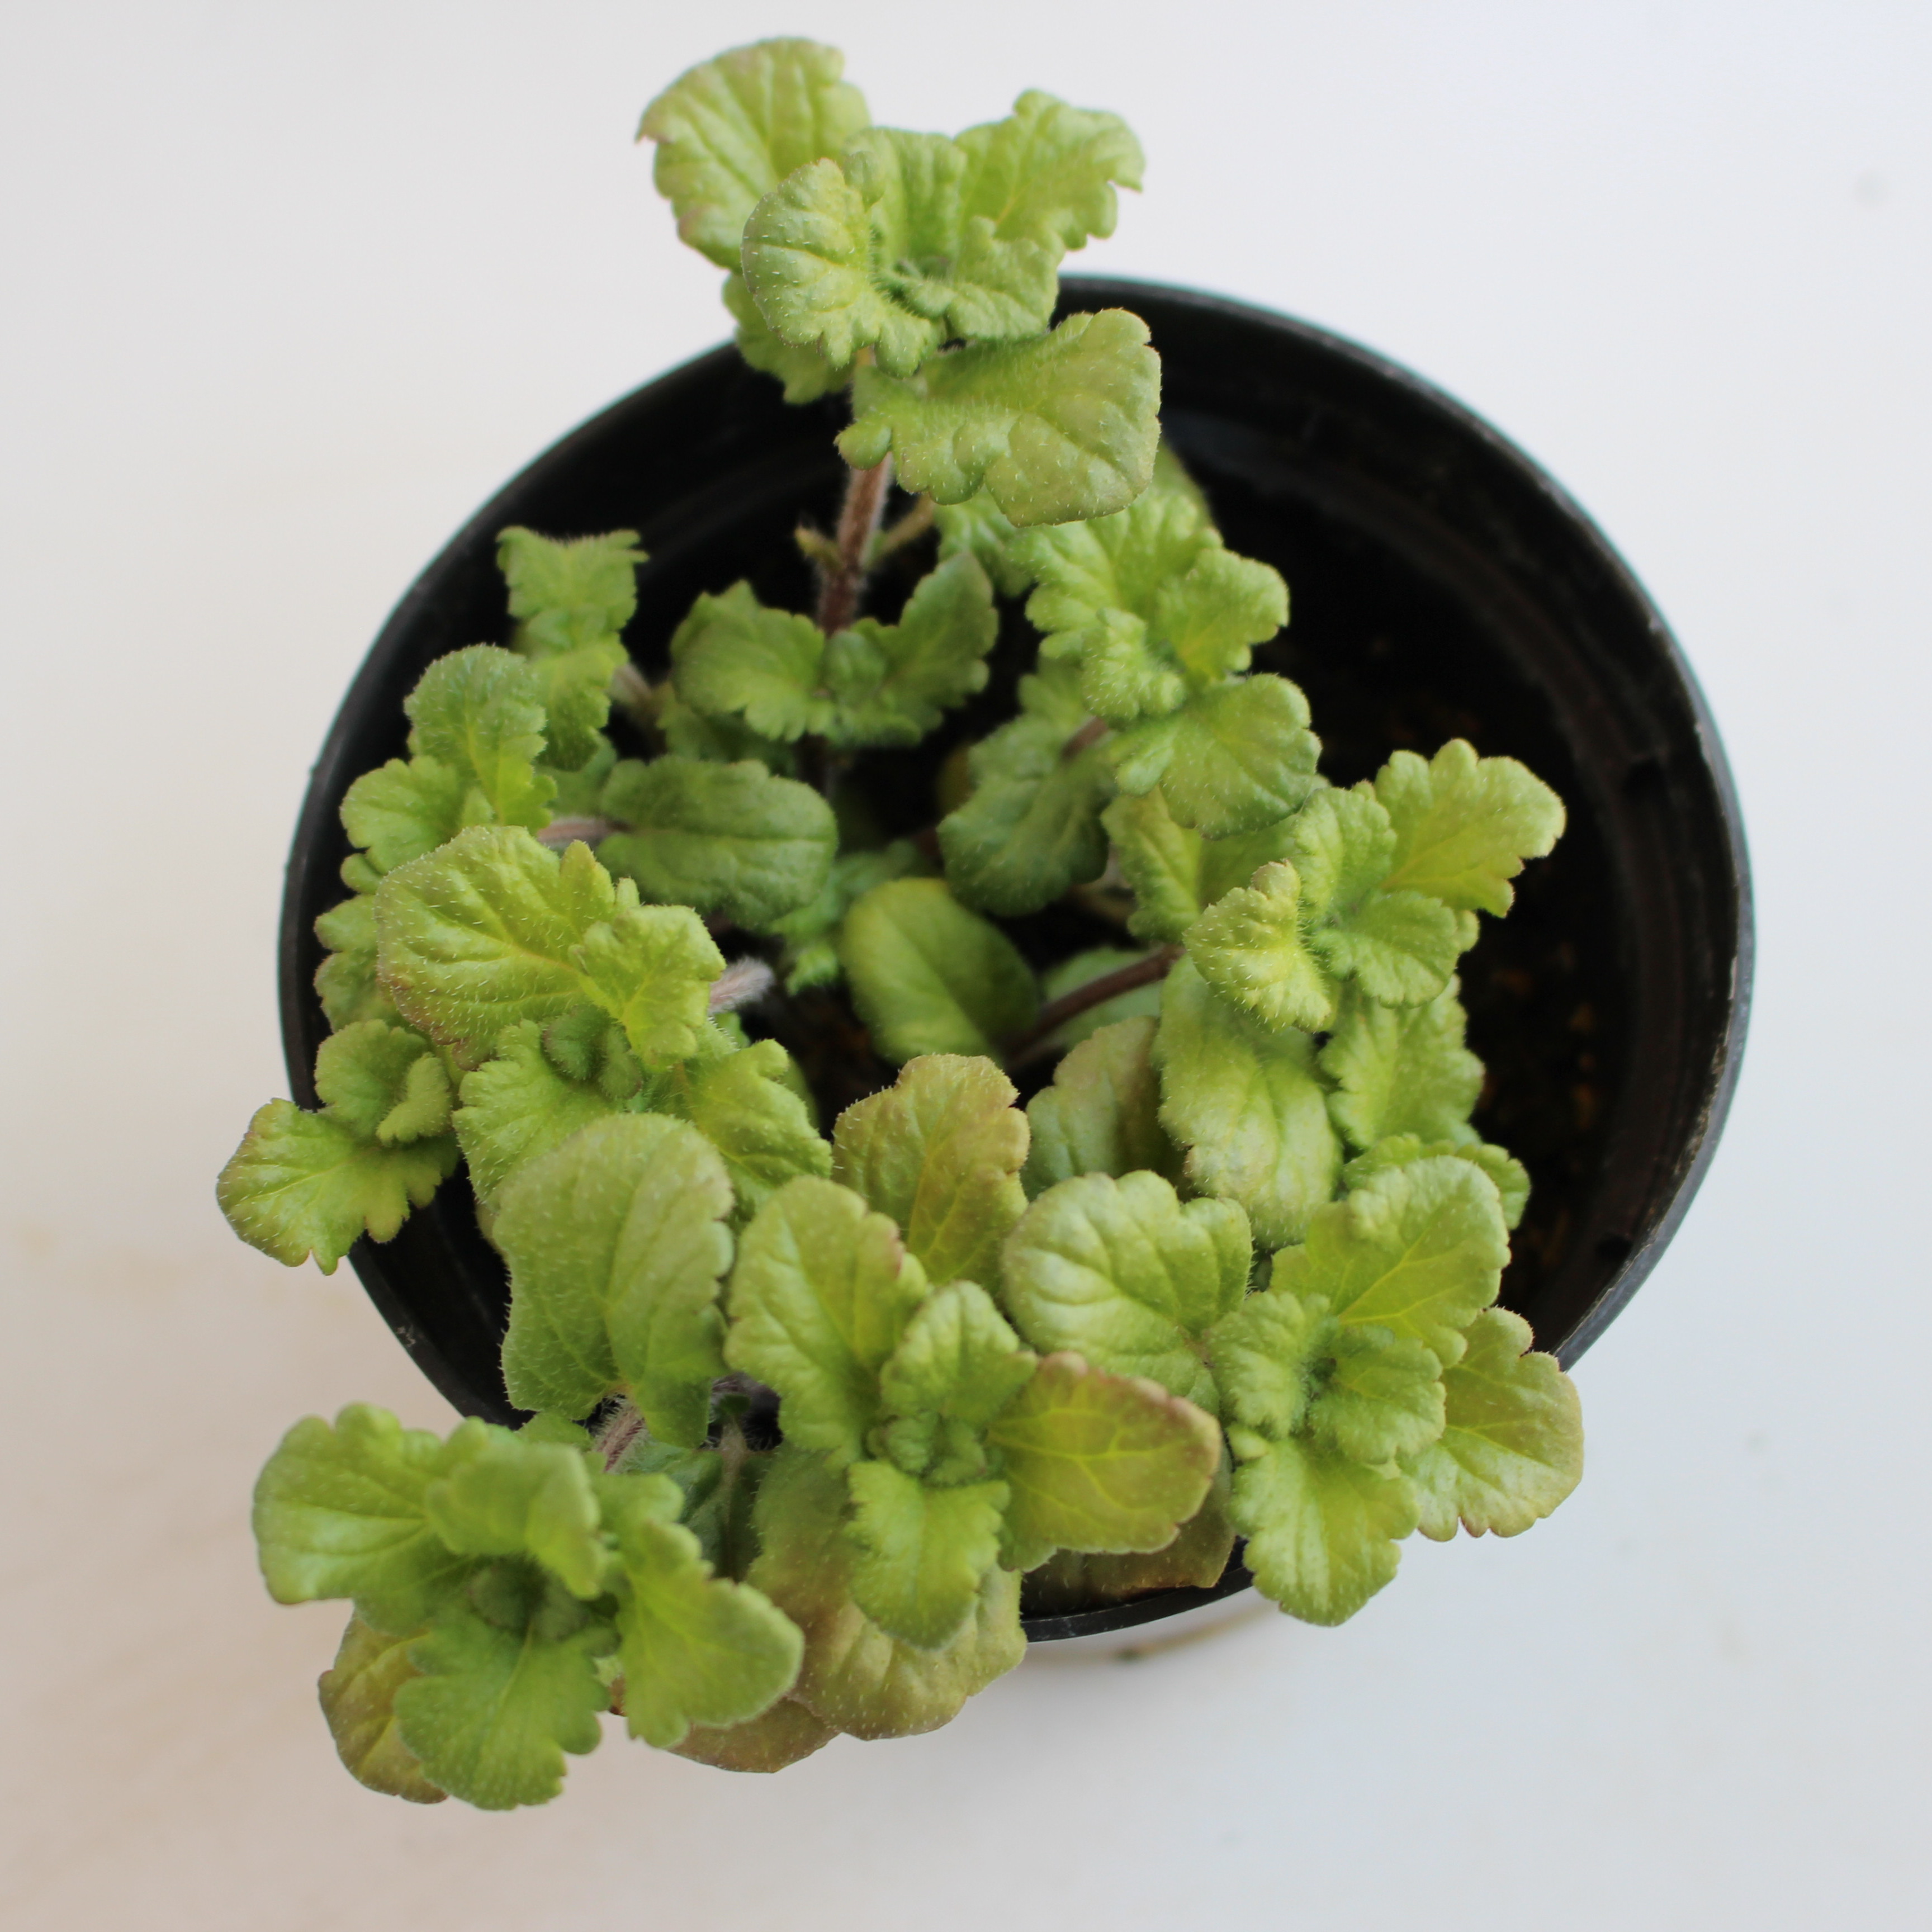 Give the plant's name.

Veronica persica
